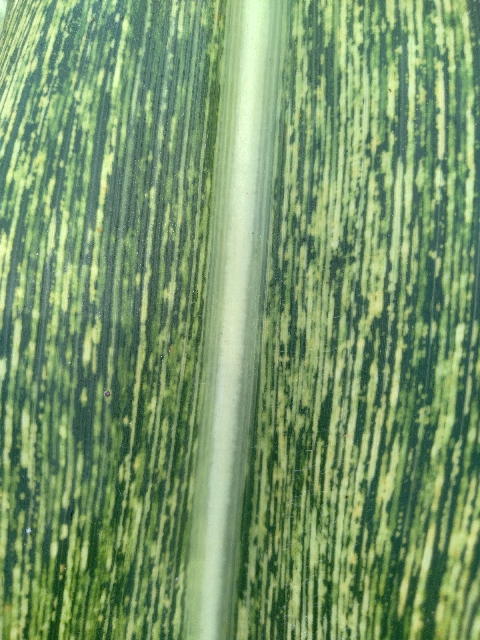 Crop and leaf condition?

maize, maize streak virus
